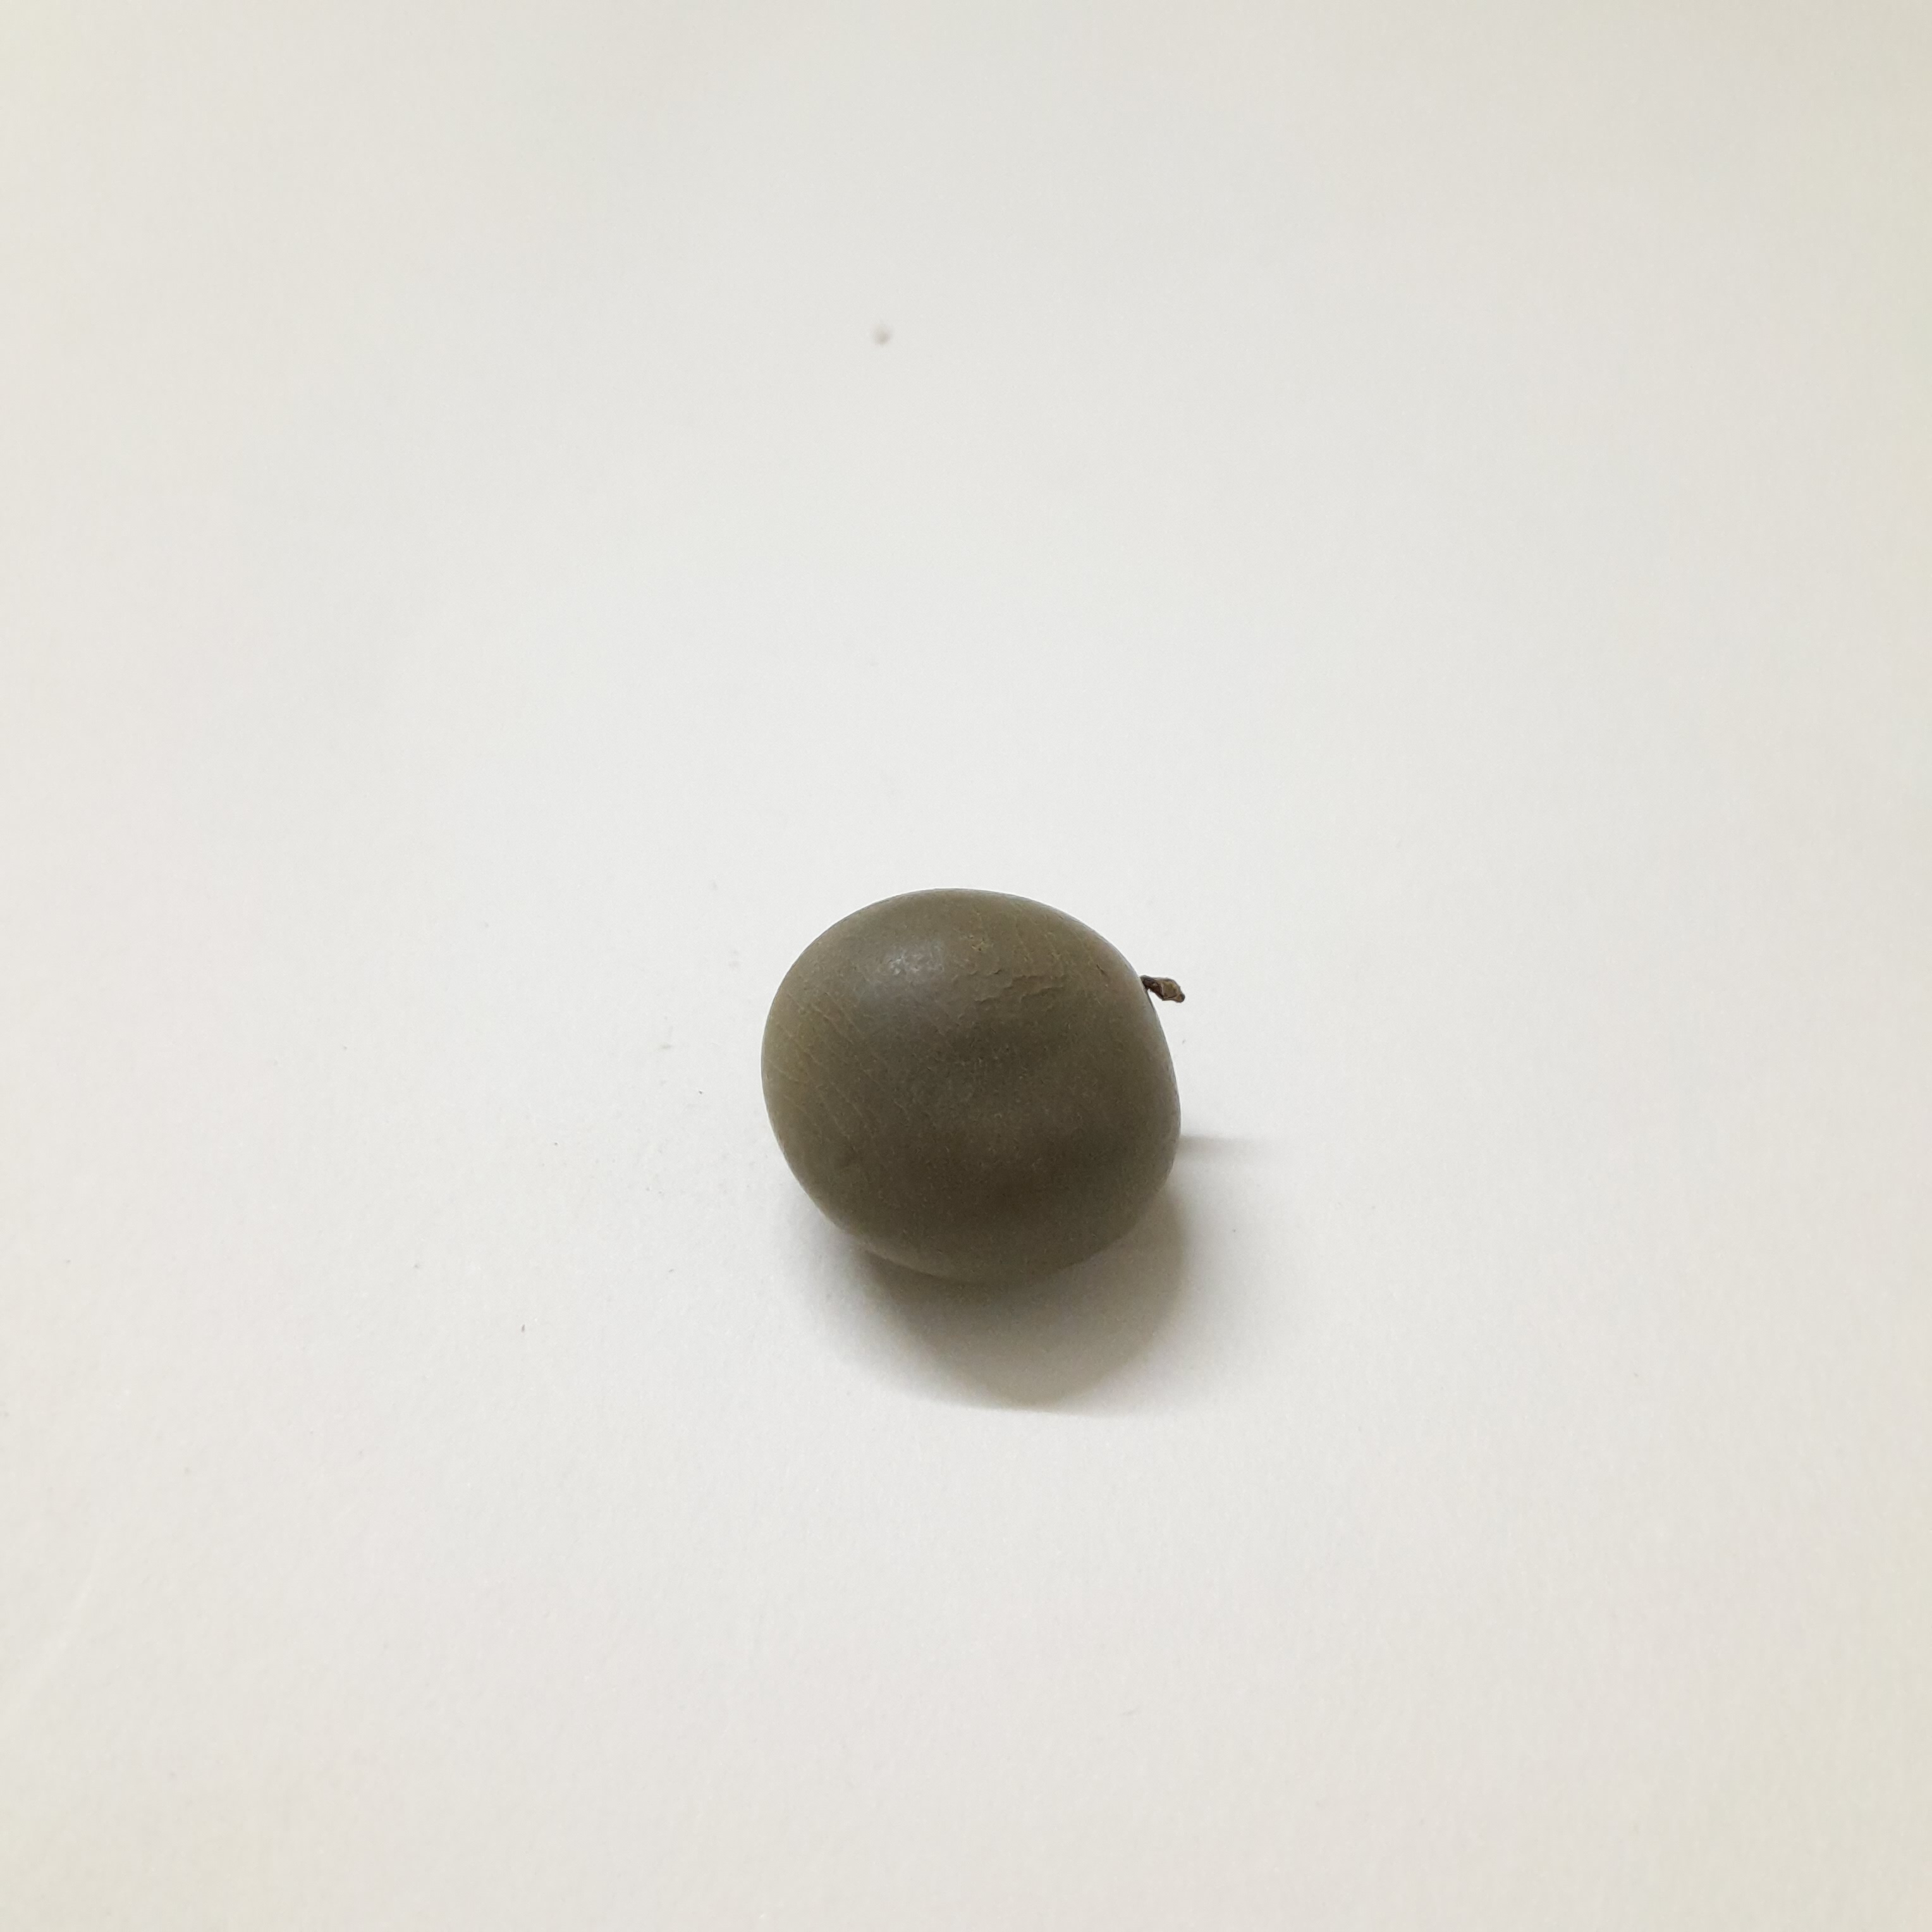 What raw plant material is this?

sagargota
